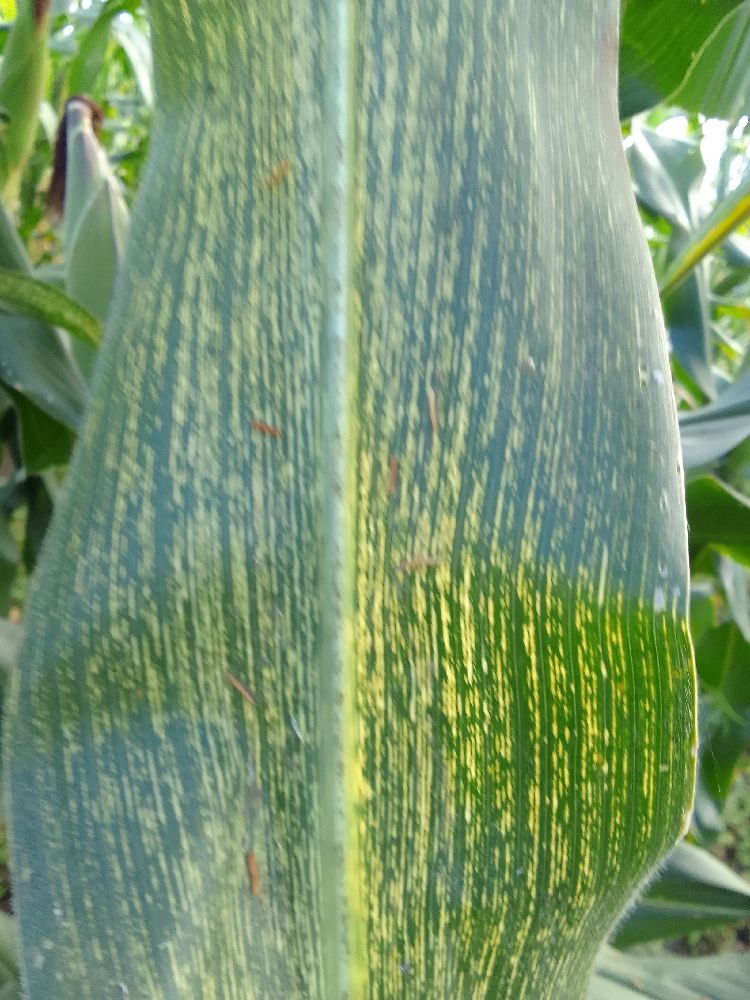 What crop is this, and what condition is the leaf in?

maize, maize streak virus
